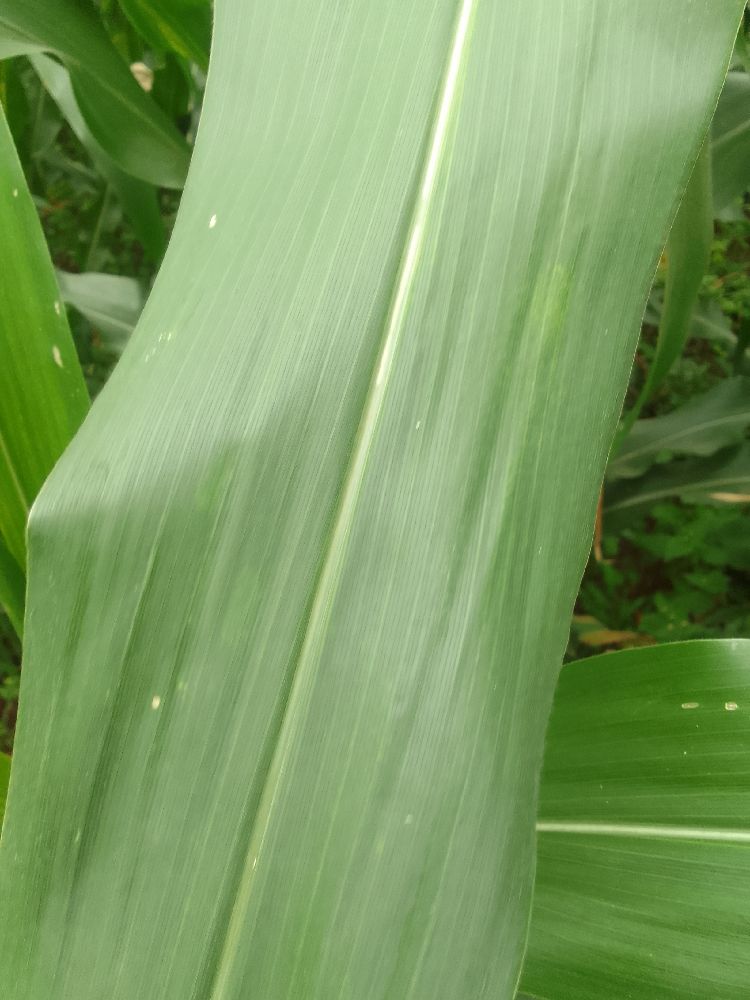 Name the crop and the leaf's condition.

maize, healthy
